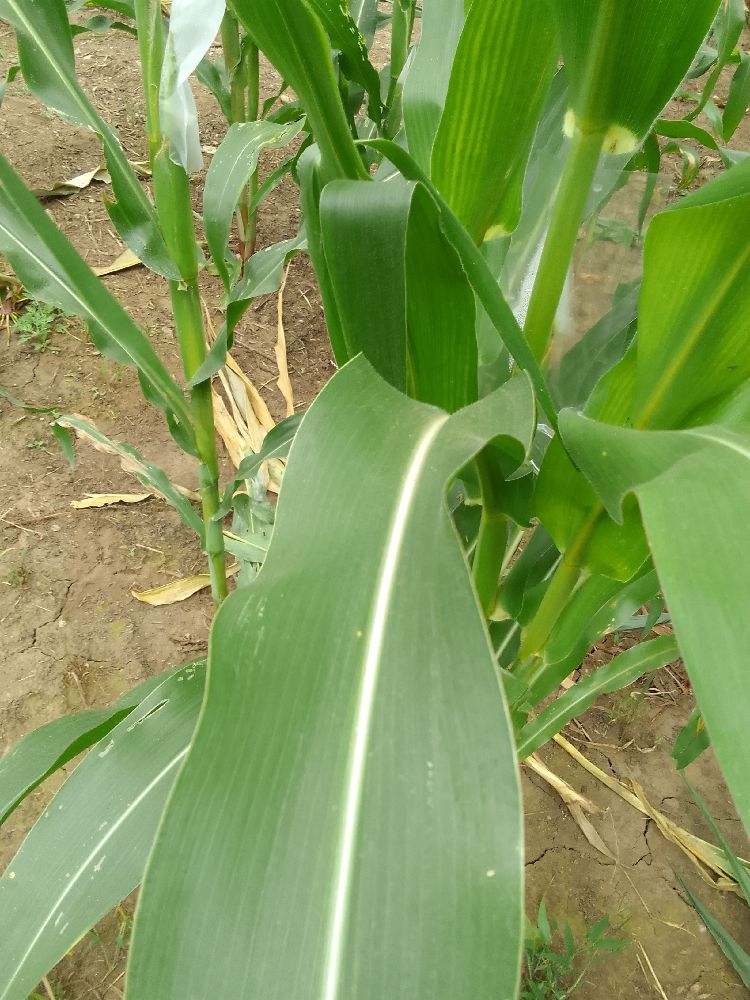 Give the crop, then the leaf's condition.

maize, healthy
